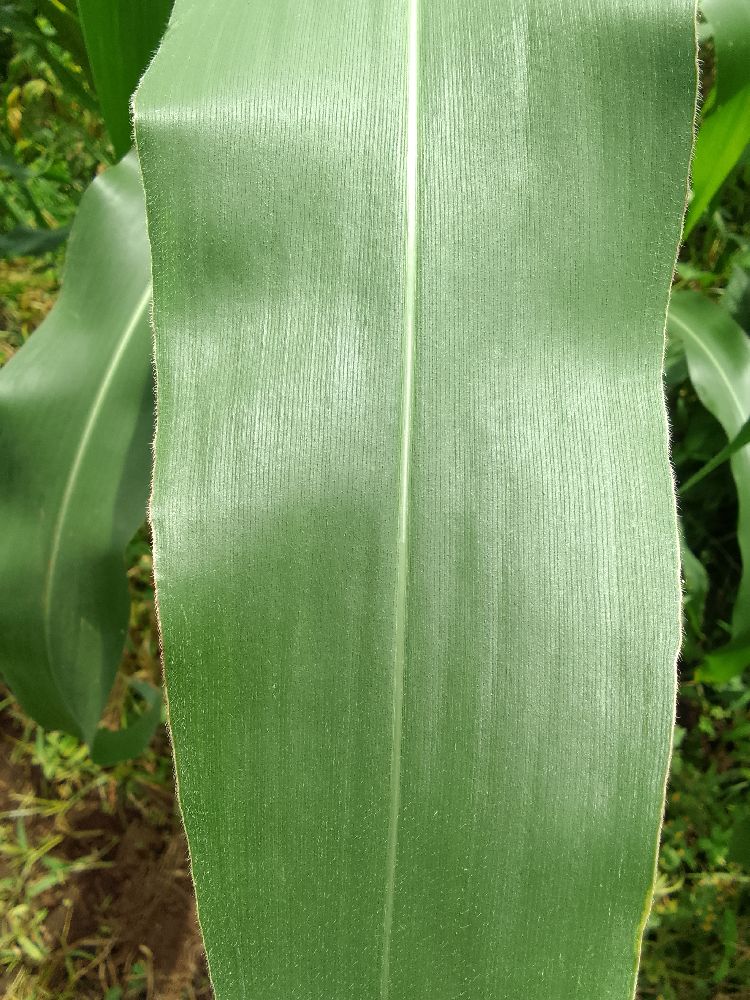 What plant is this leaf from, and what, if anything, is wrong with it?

maize, healthy
